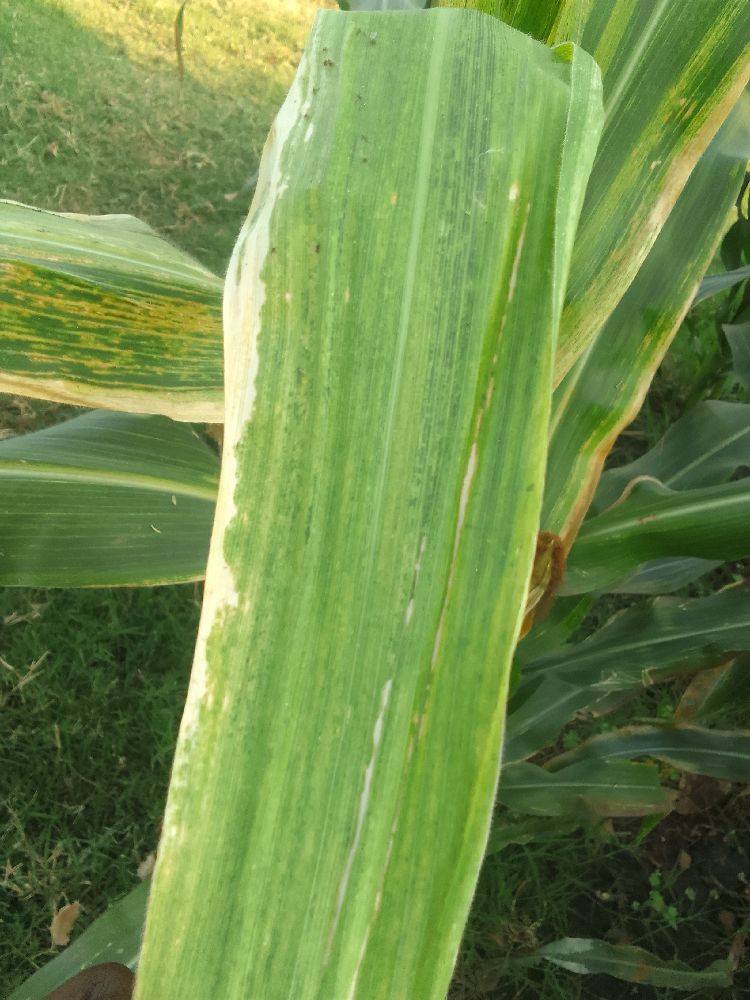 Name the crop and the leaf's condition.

maize, maize lethal necrosis
